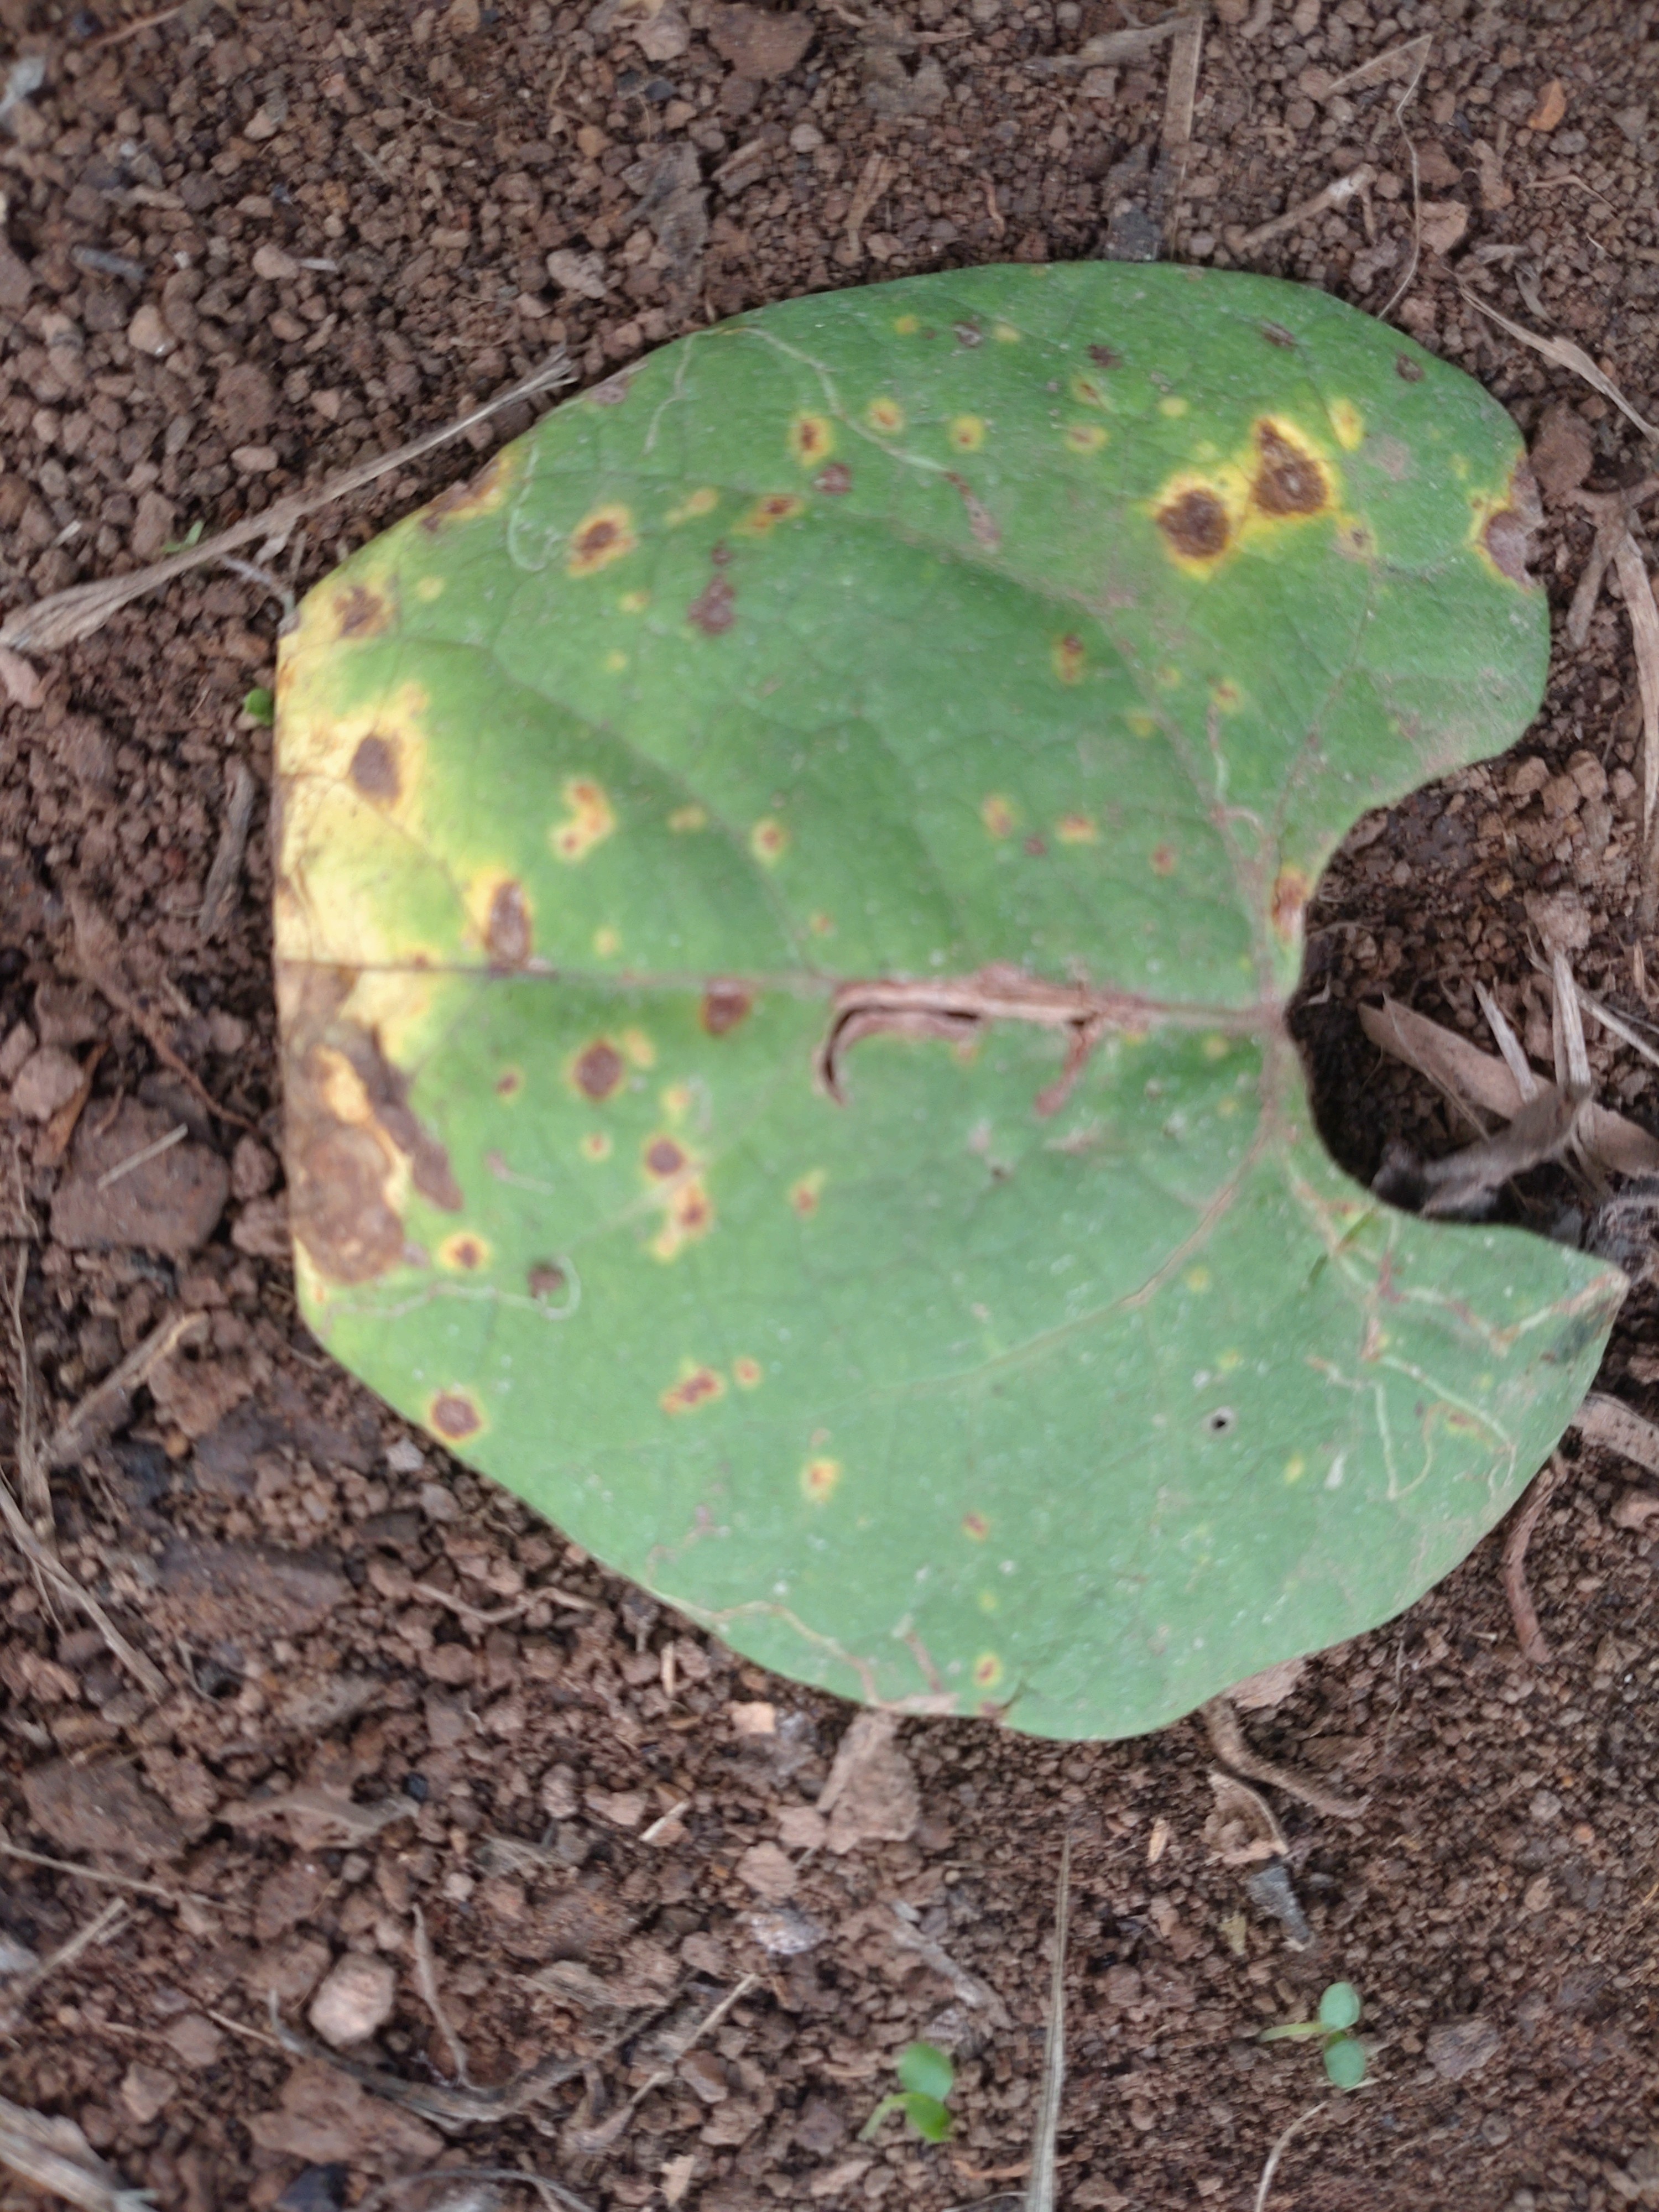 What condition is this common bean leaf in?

rust
